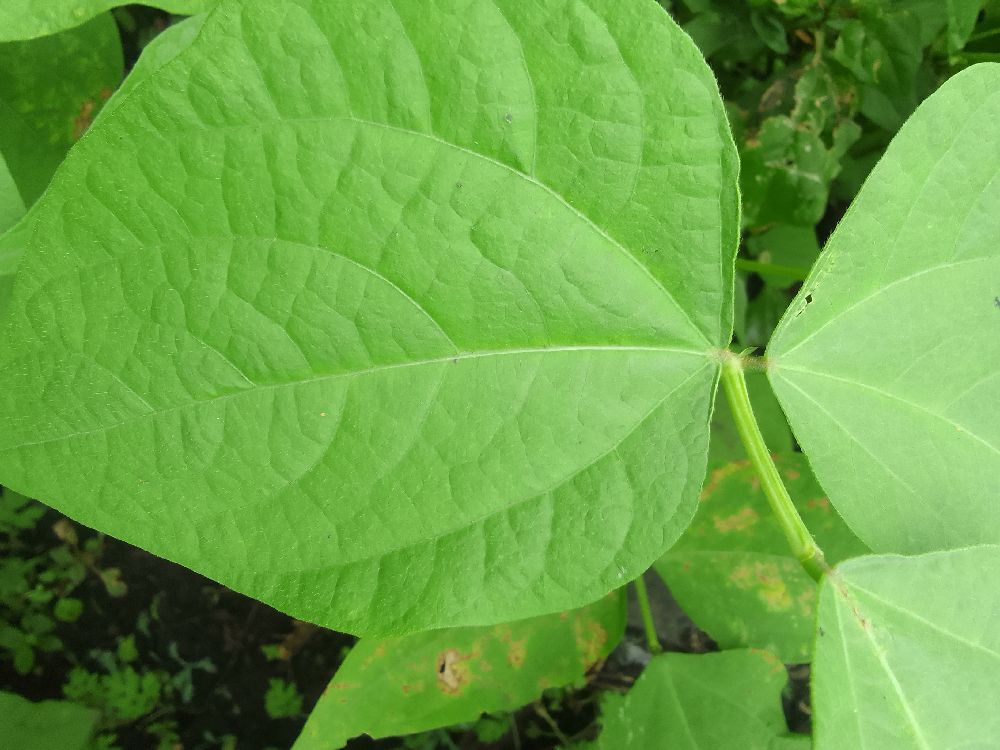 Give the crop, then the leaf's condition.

common bean, healthy
